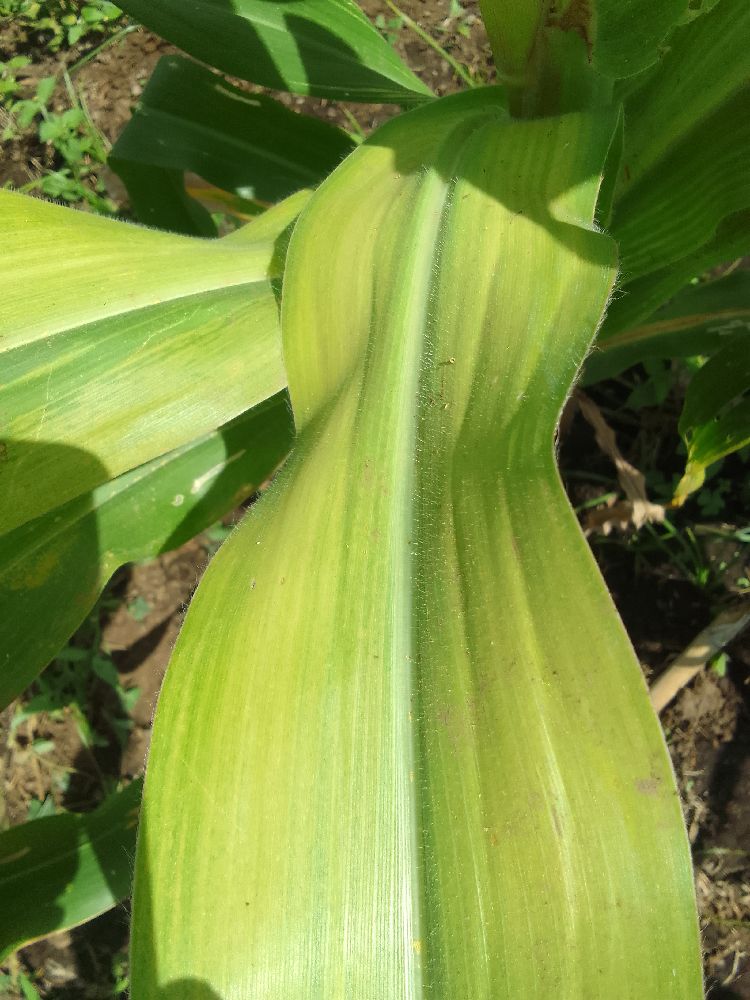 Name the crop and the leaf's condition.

maize, maize lethal necrosis
